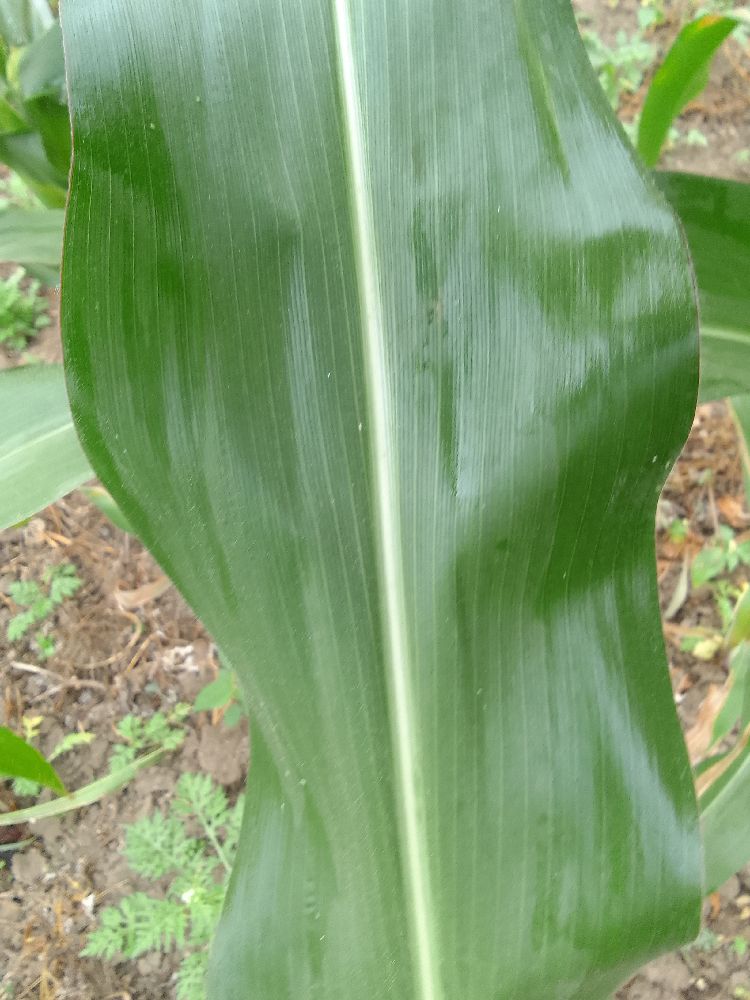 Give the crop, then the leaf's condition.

maize, healthy
